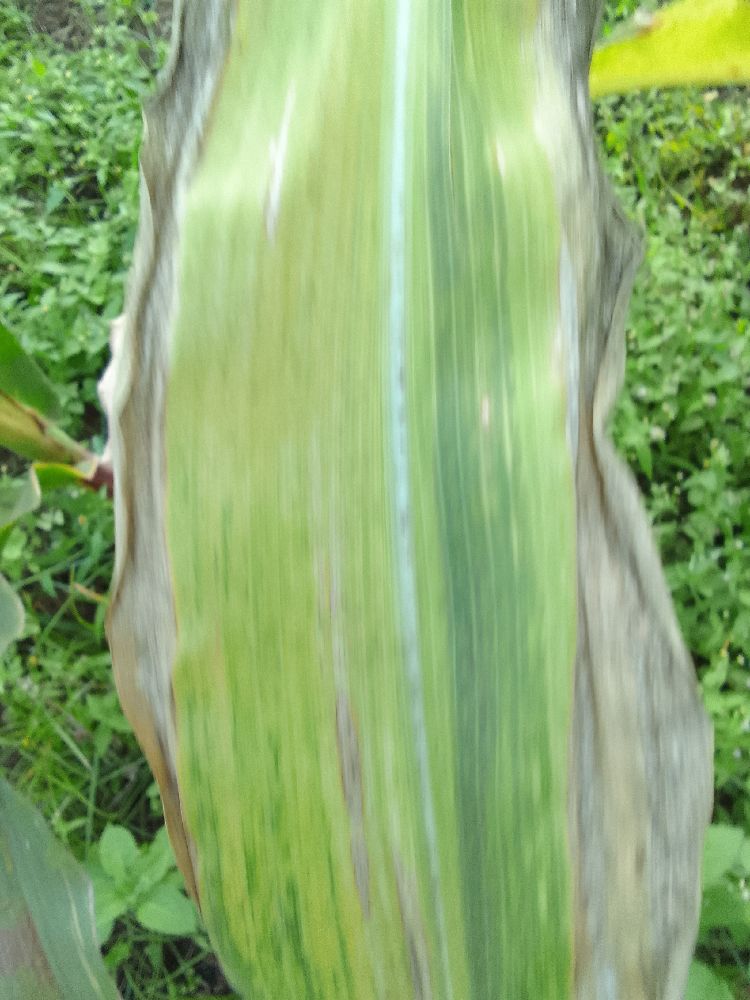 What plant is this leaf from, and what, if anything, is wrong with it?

maize, maize lethal necrosis
